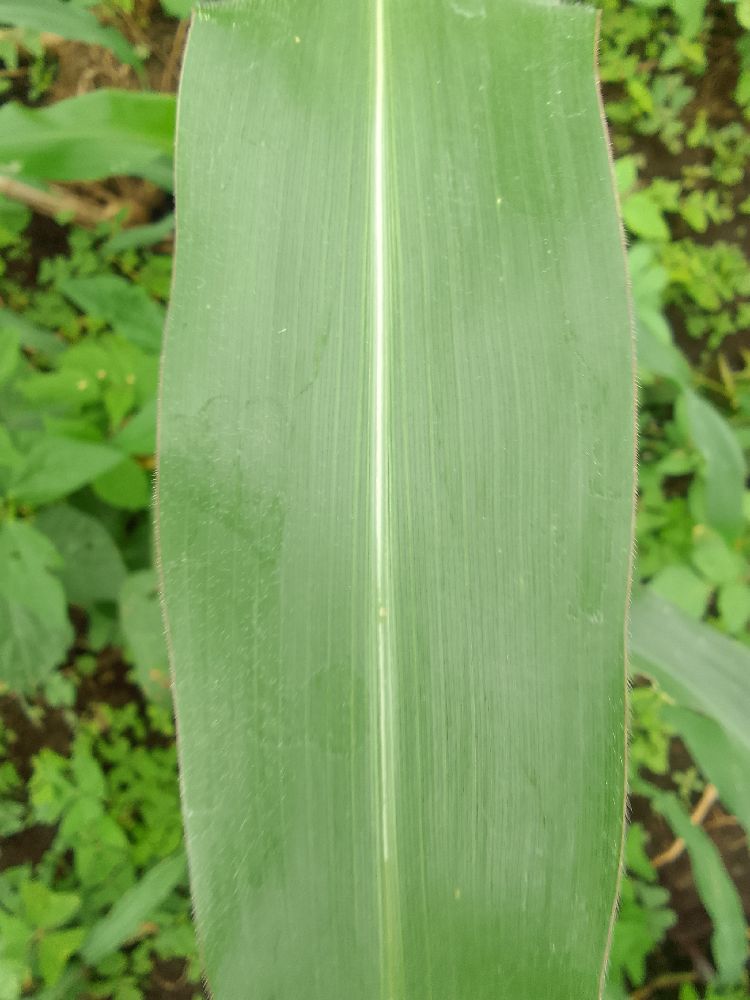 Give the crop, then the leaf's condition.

maize, healthy
